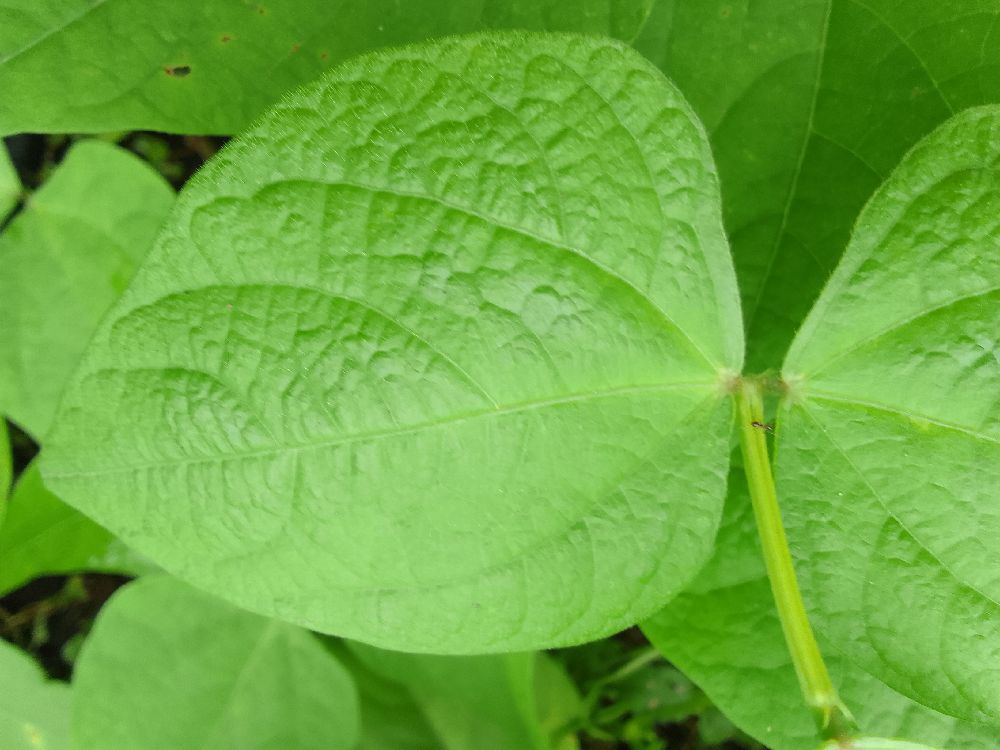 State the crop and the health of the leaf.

common bean, healthy
